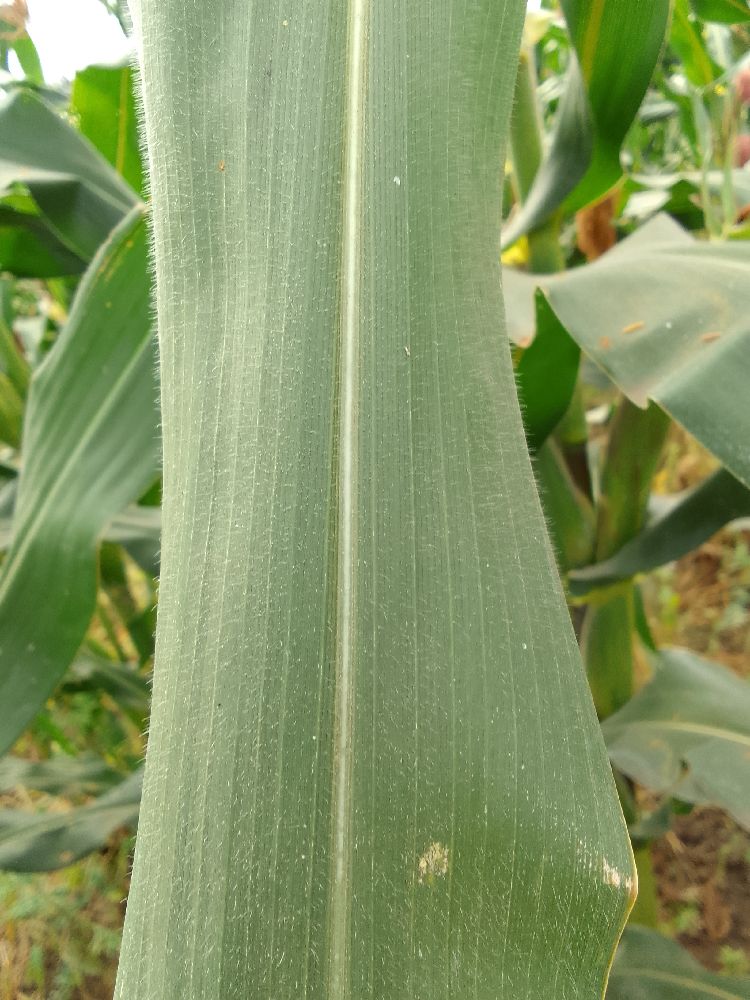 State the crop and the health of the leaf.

maize, healthy
